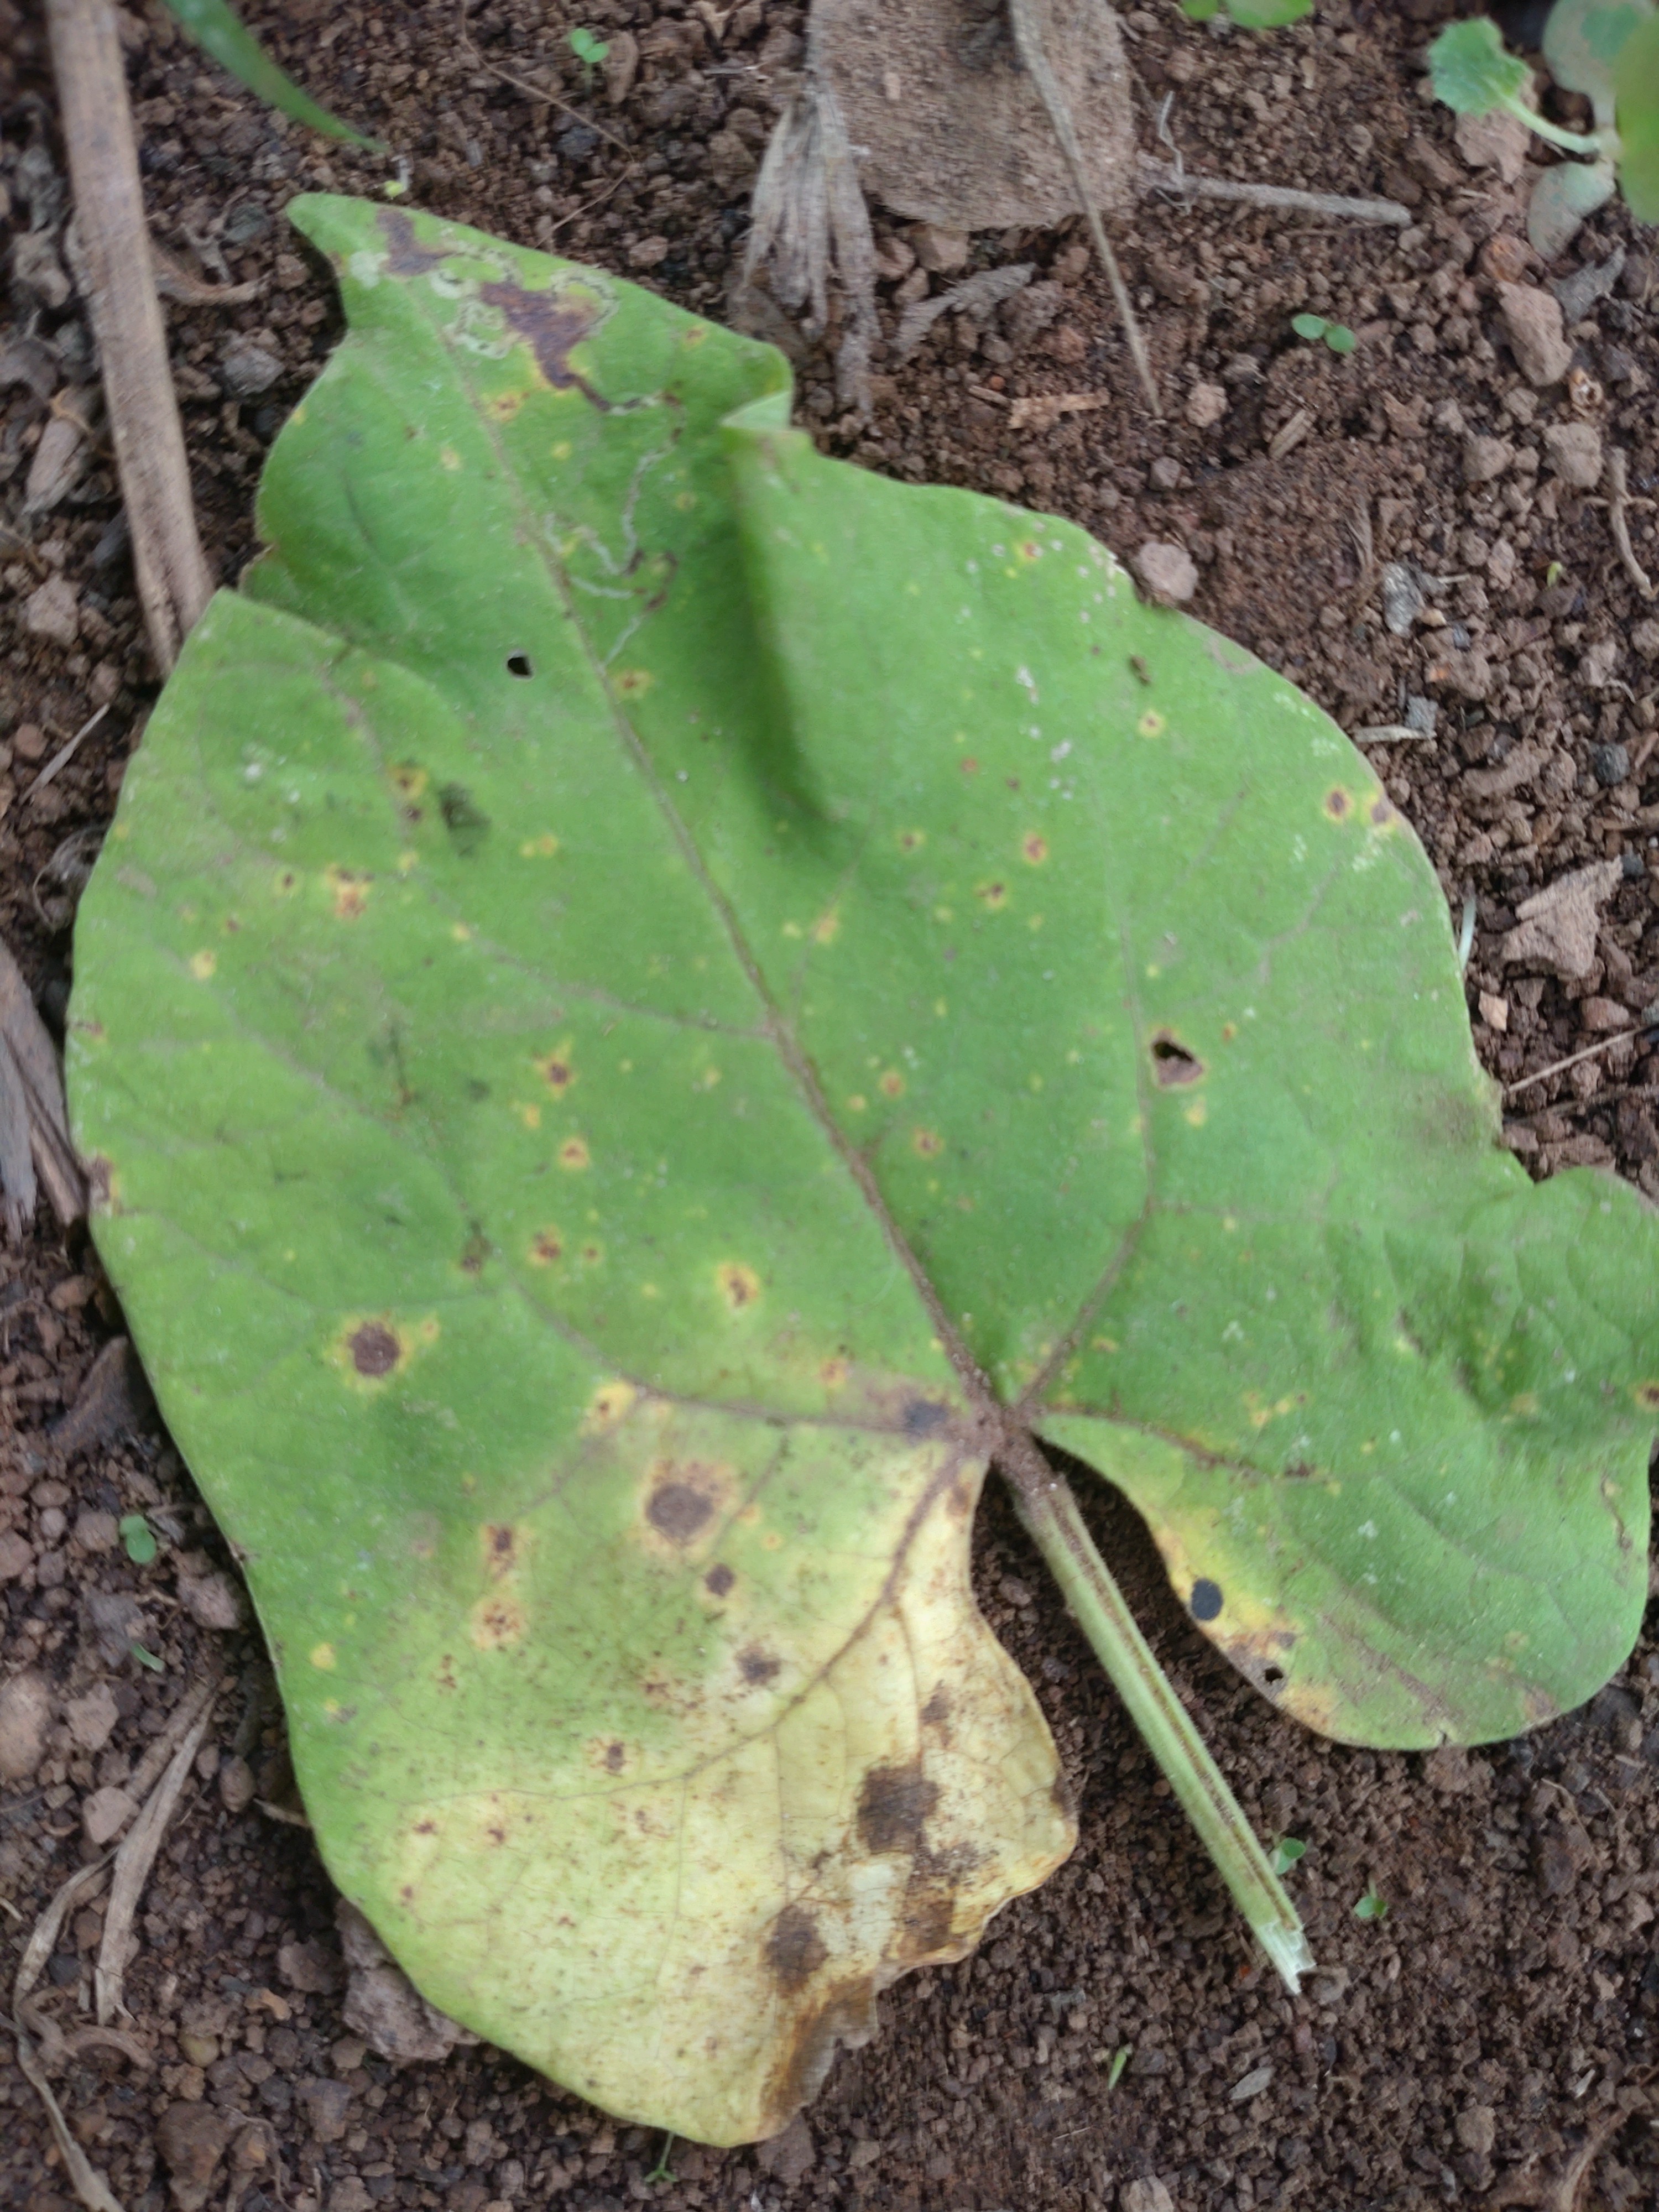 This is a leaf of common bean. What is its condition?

rust
